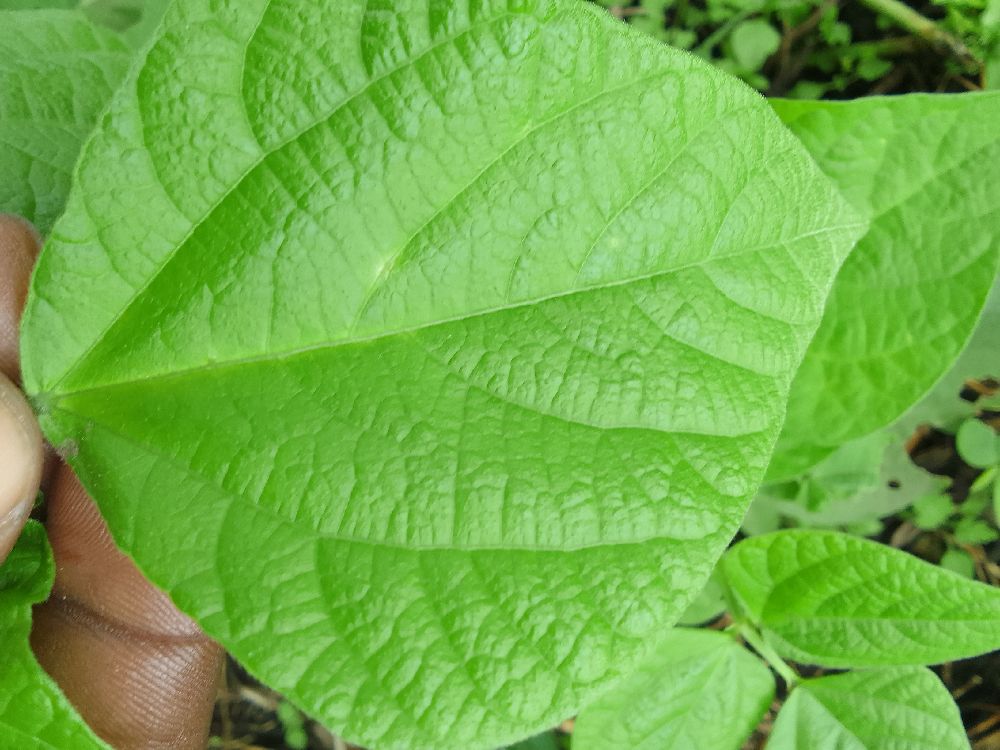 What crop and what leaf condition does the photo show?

common bean, healthy
